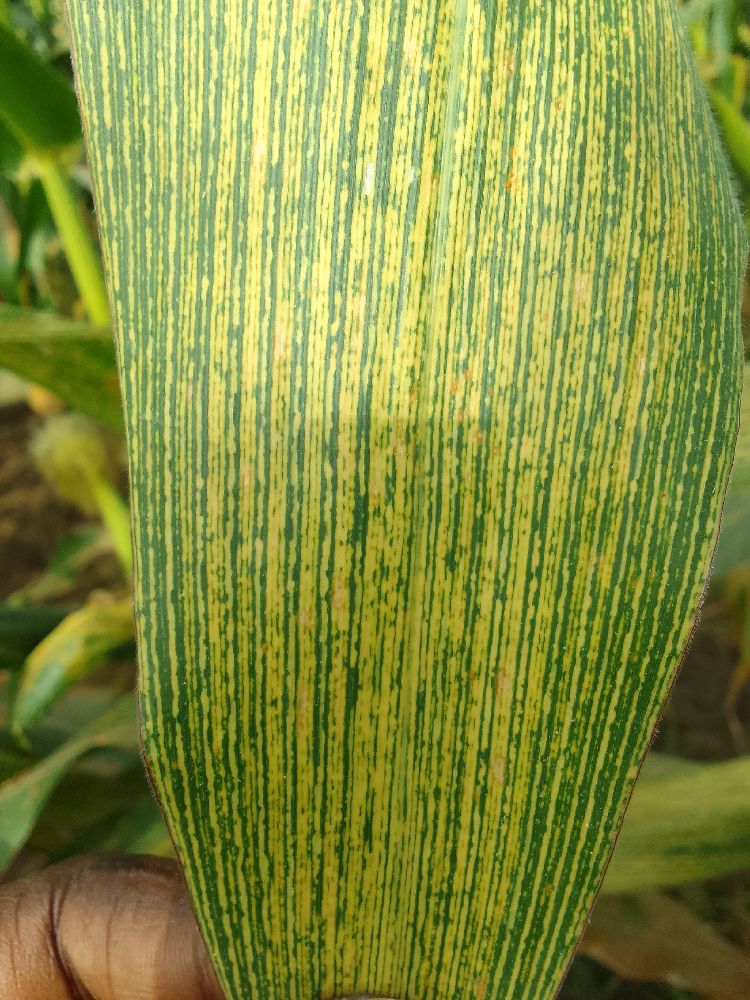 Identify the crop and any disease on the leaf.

maize, maize streak virus
